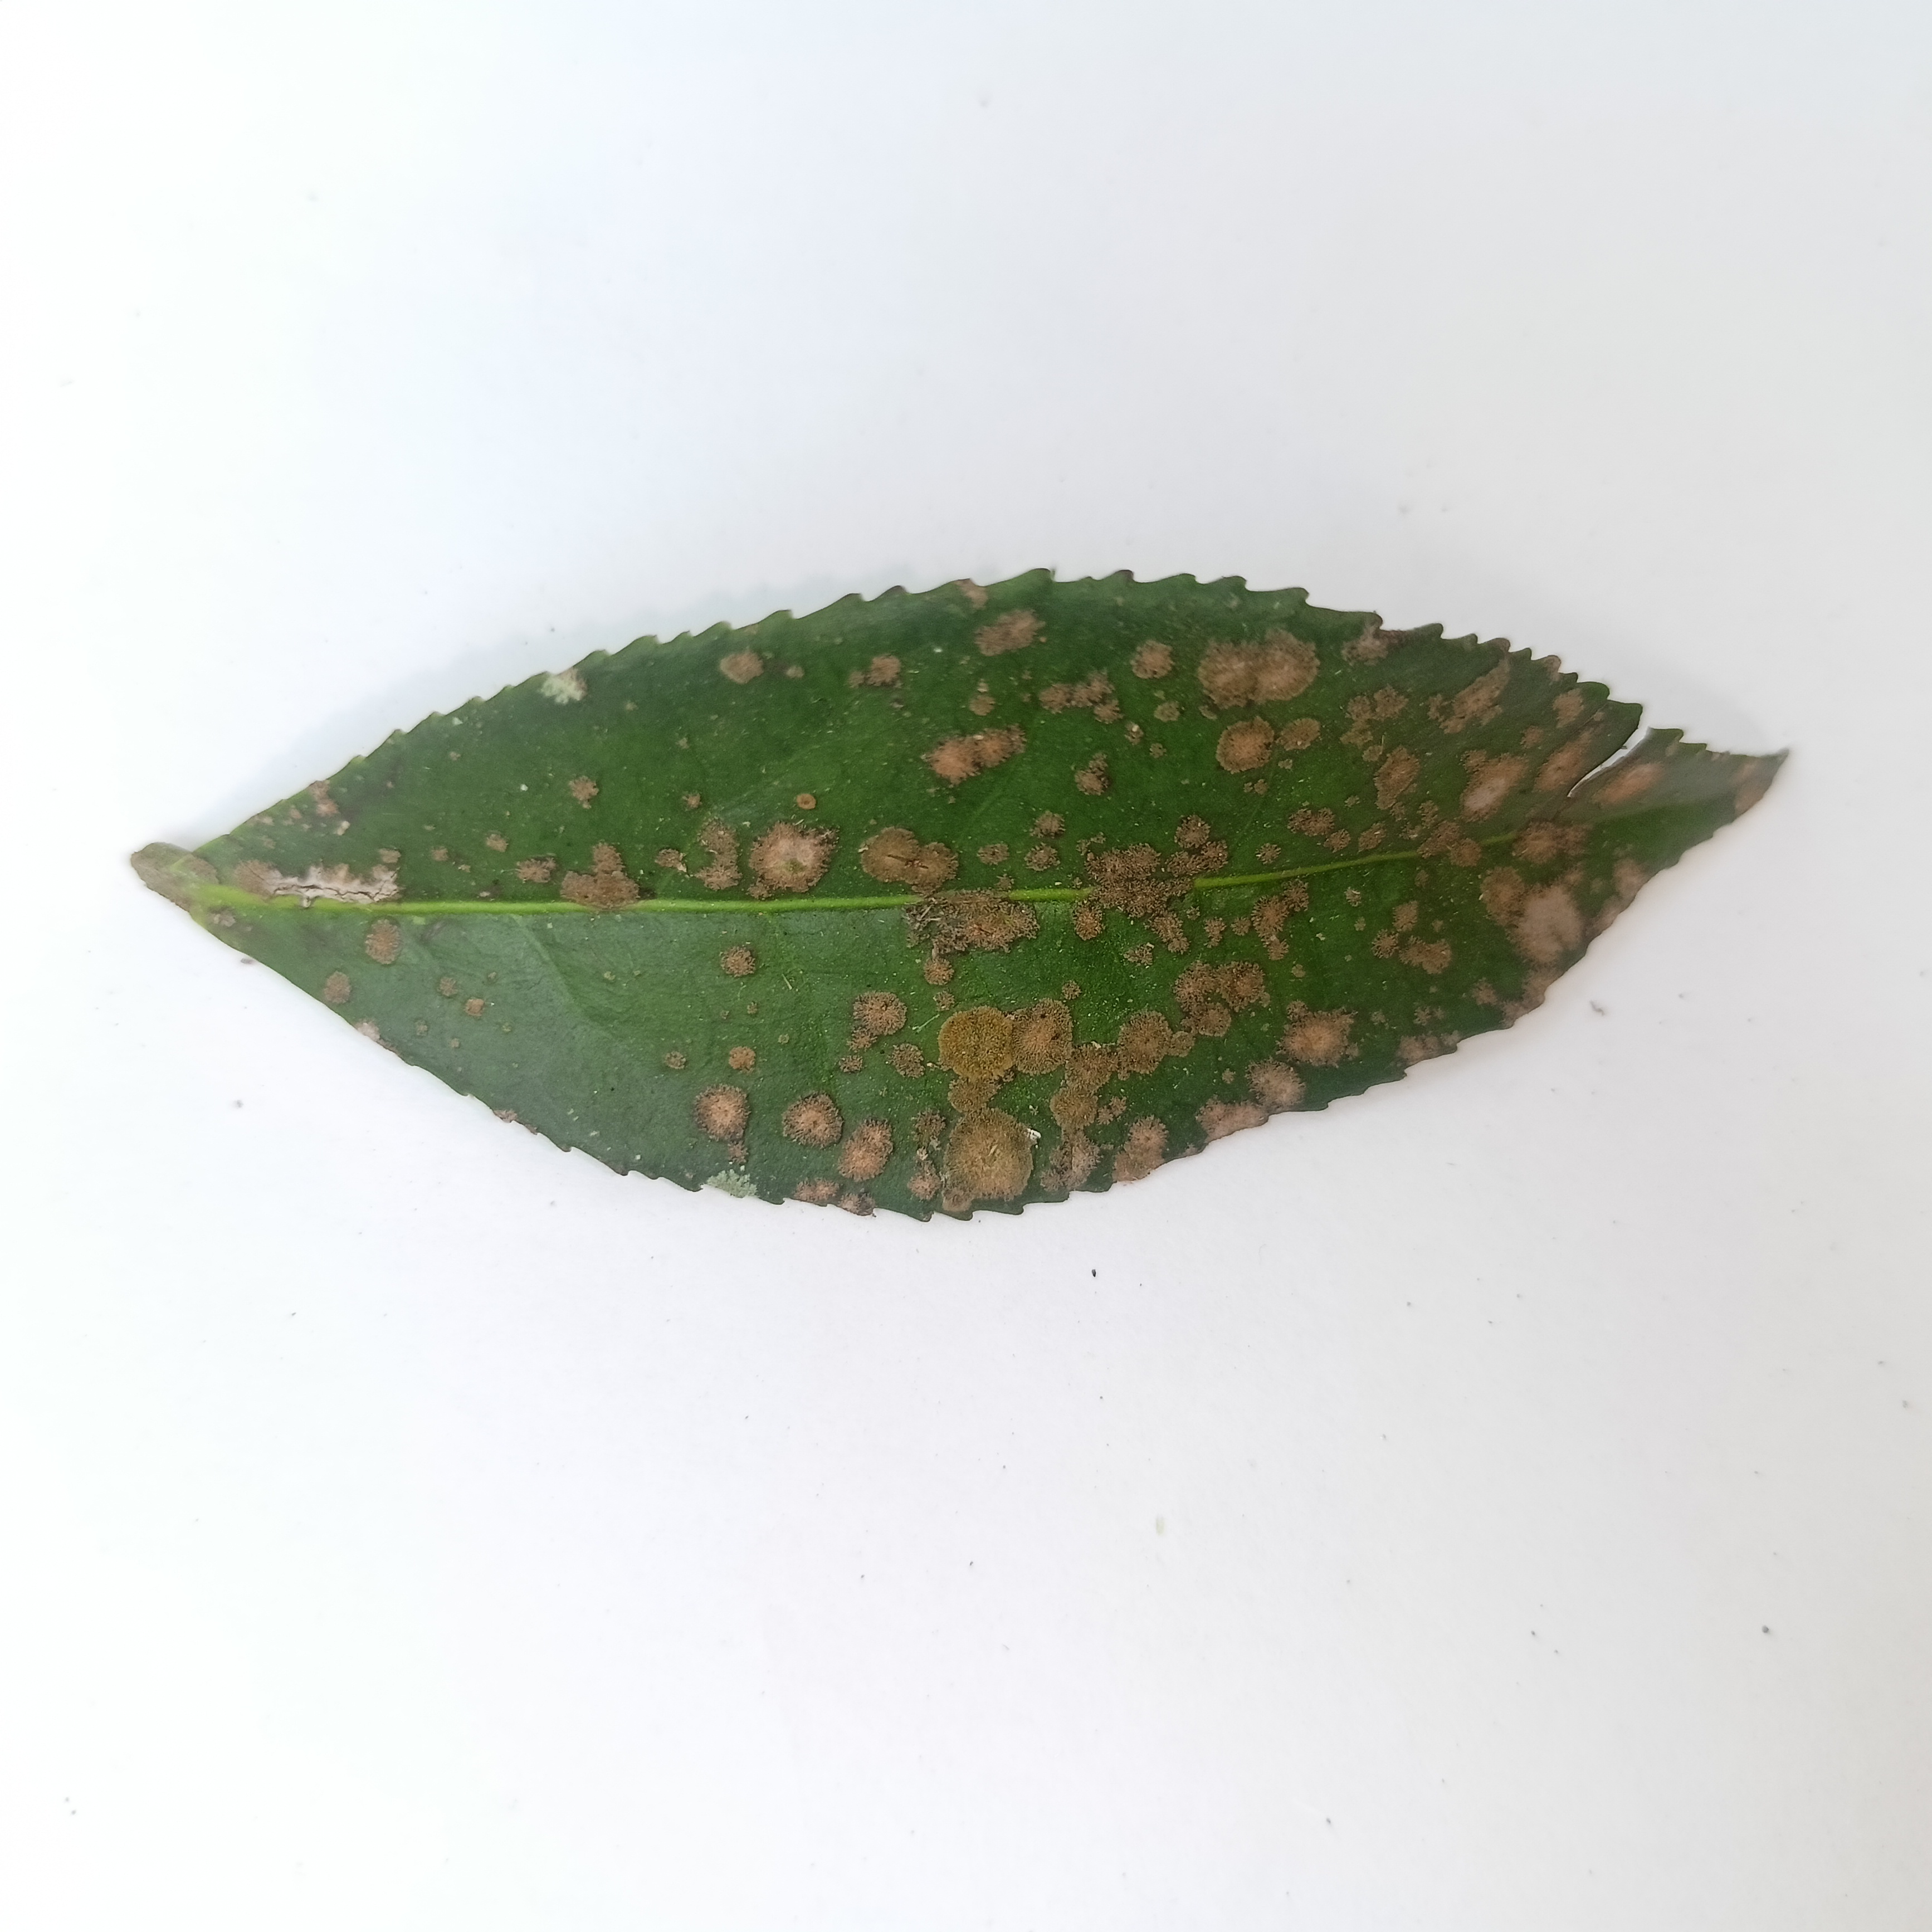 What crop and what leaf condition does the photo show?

tea, algal leaf
